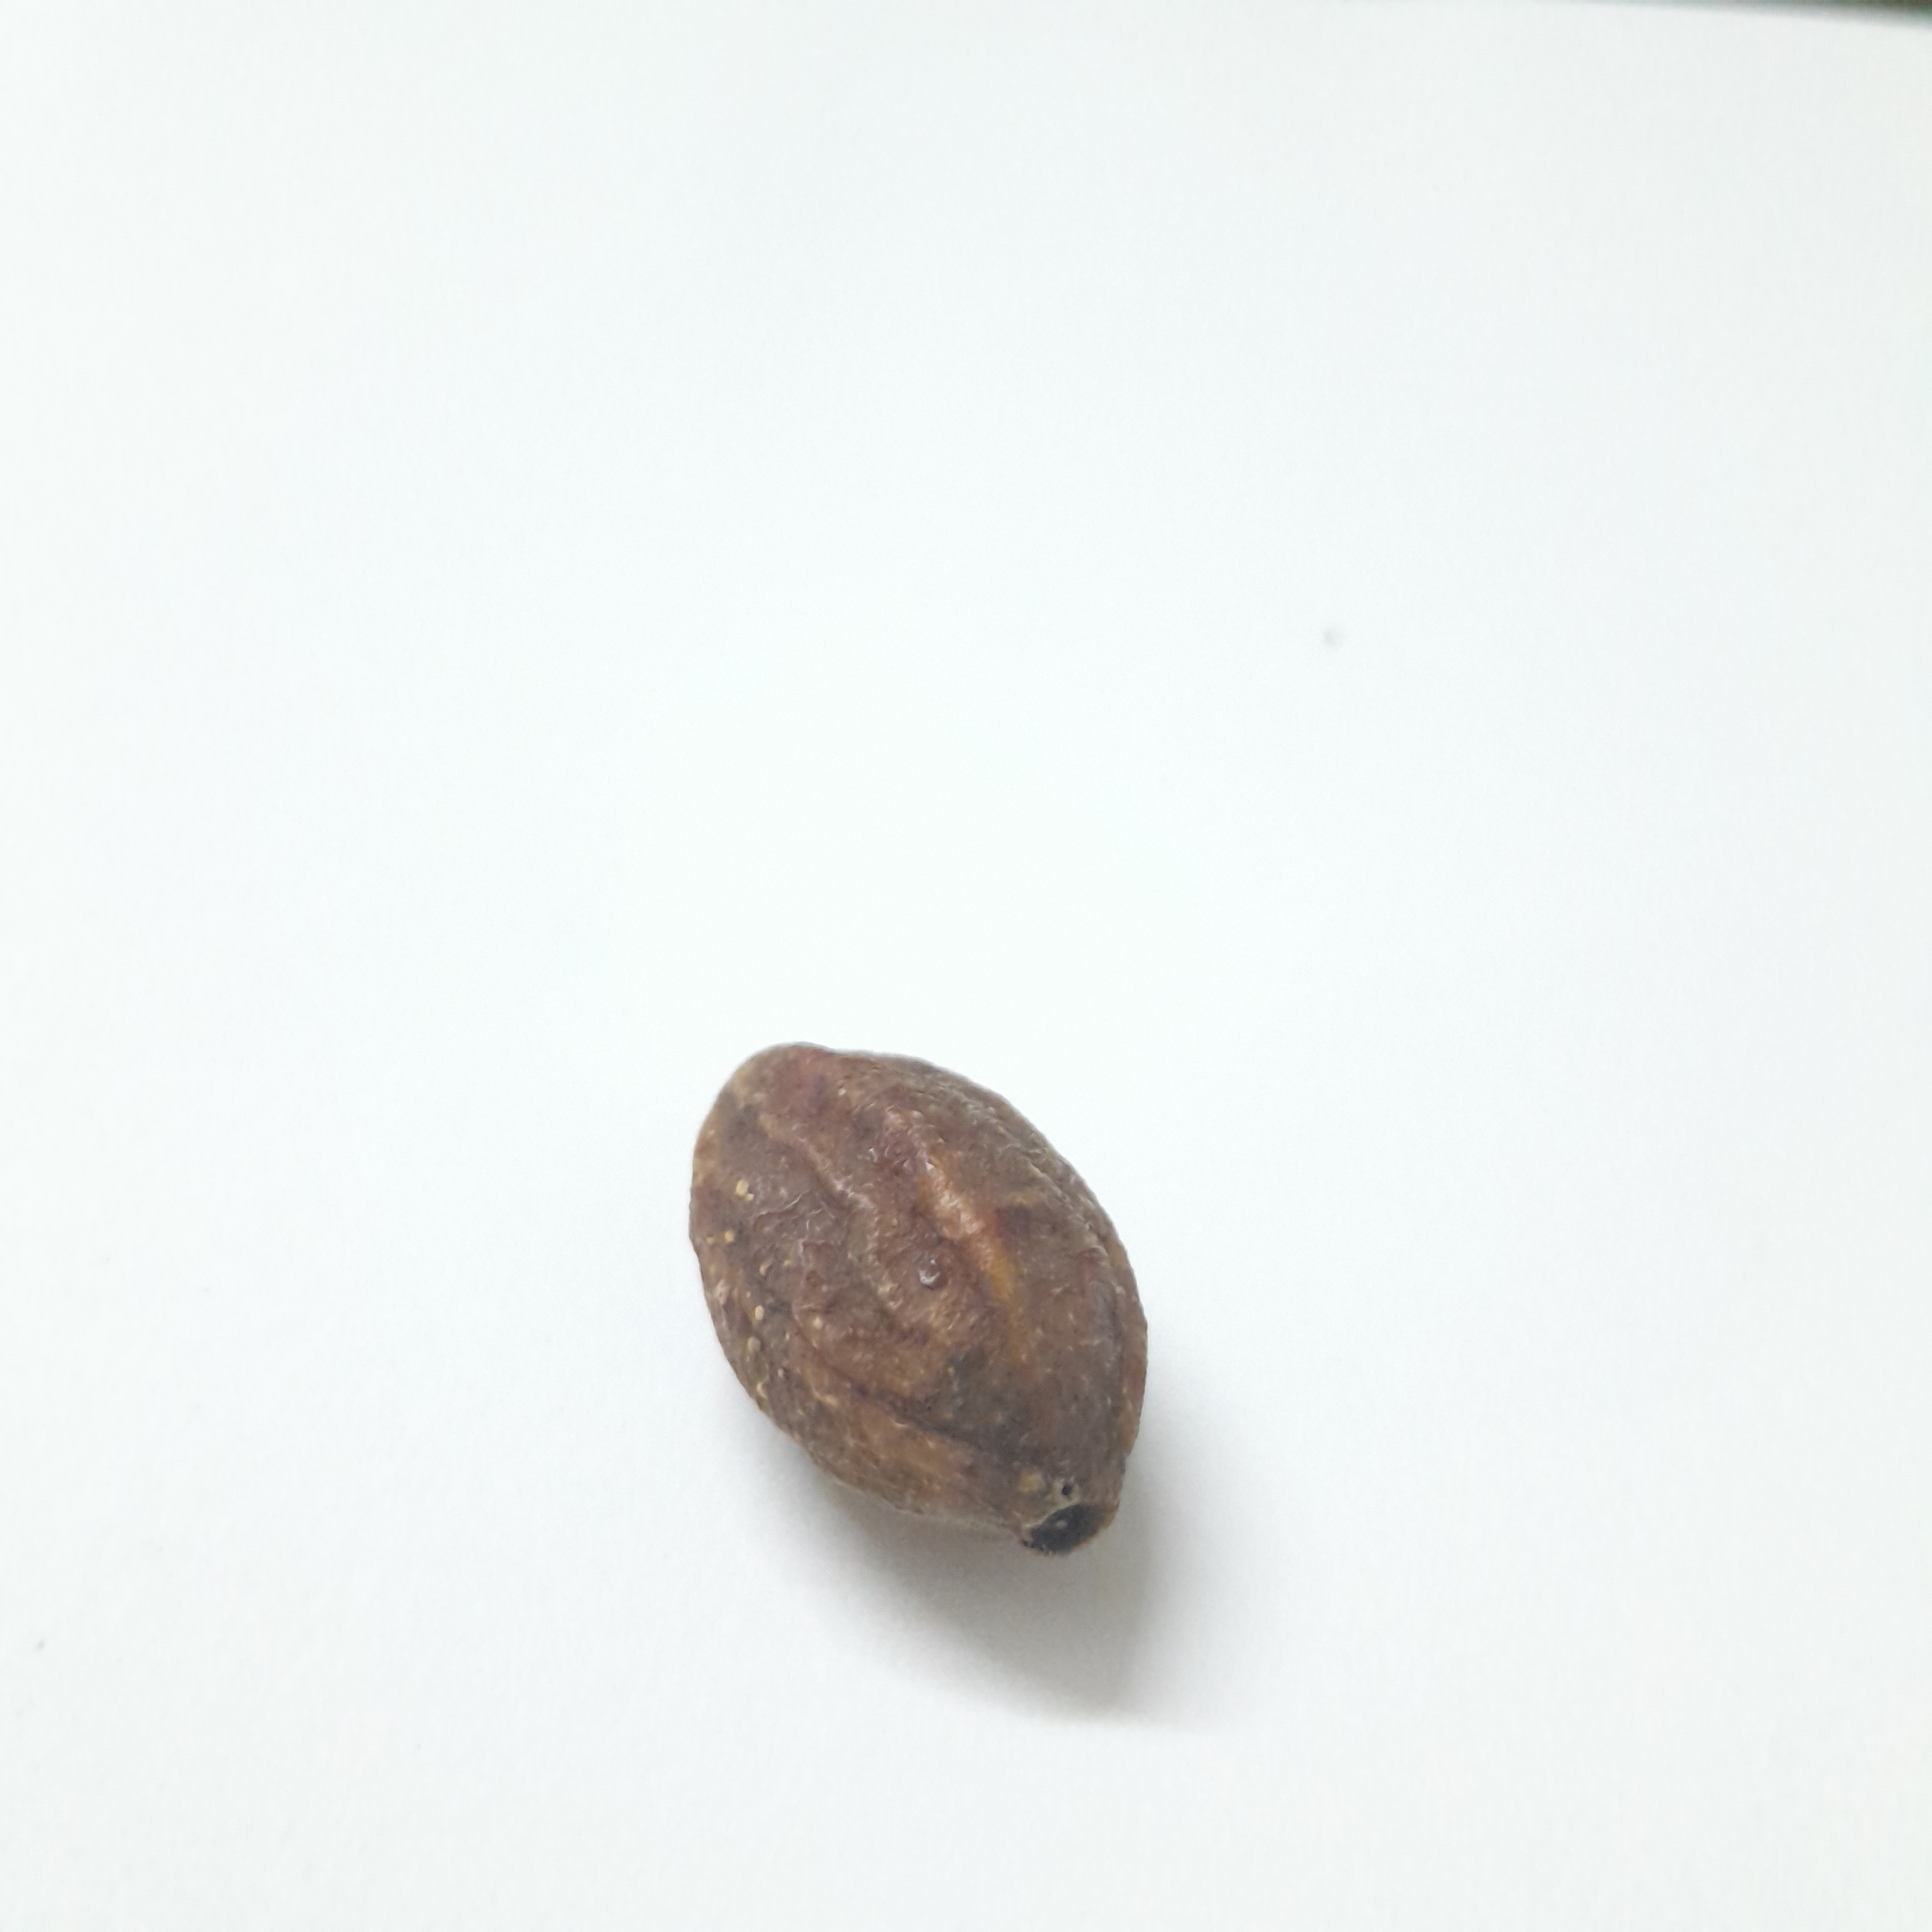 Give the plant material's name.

hirdaa
